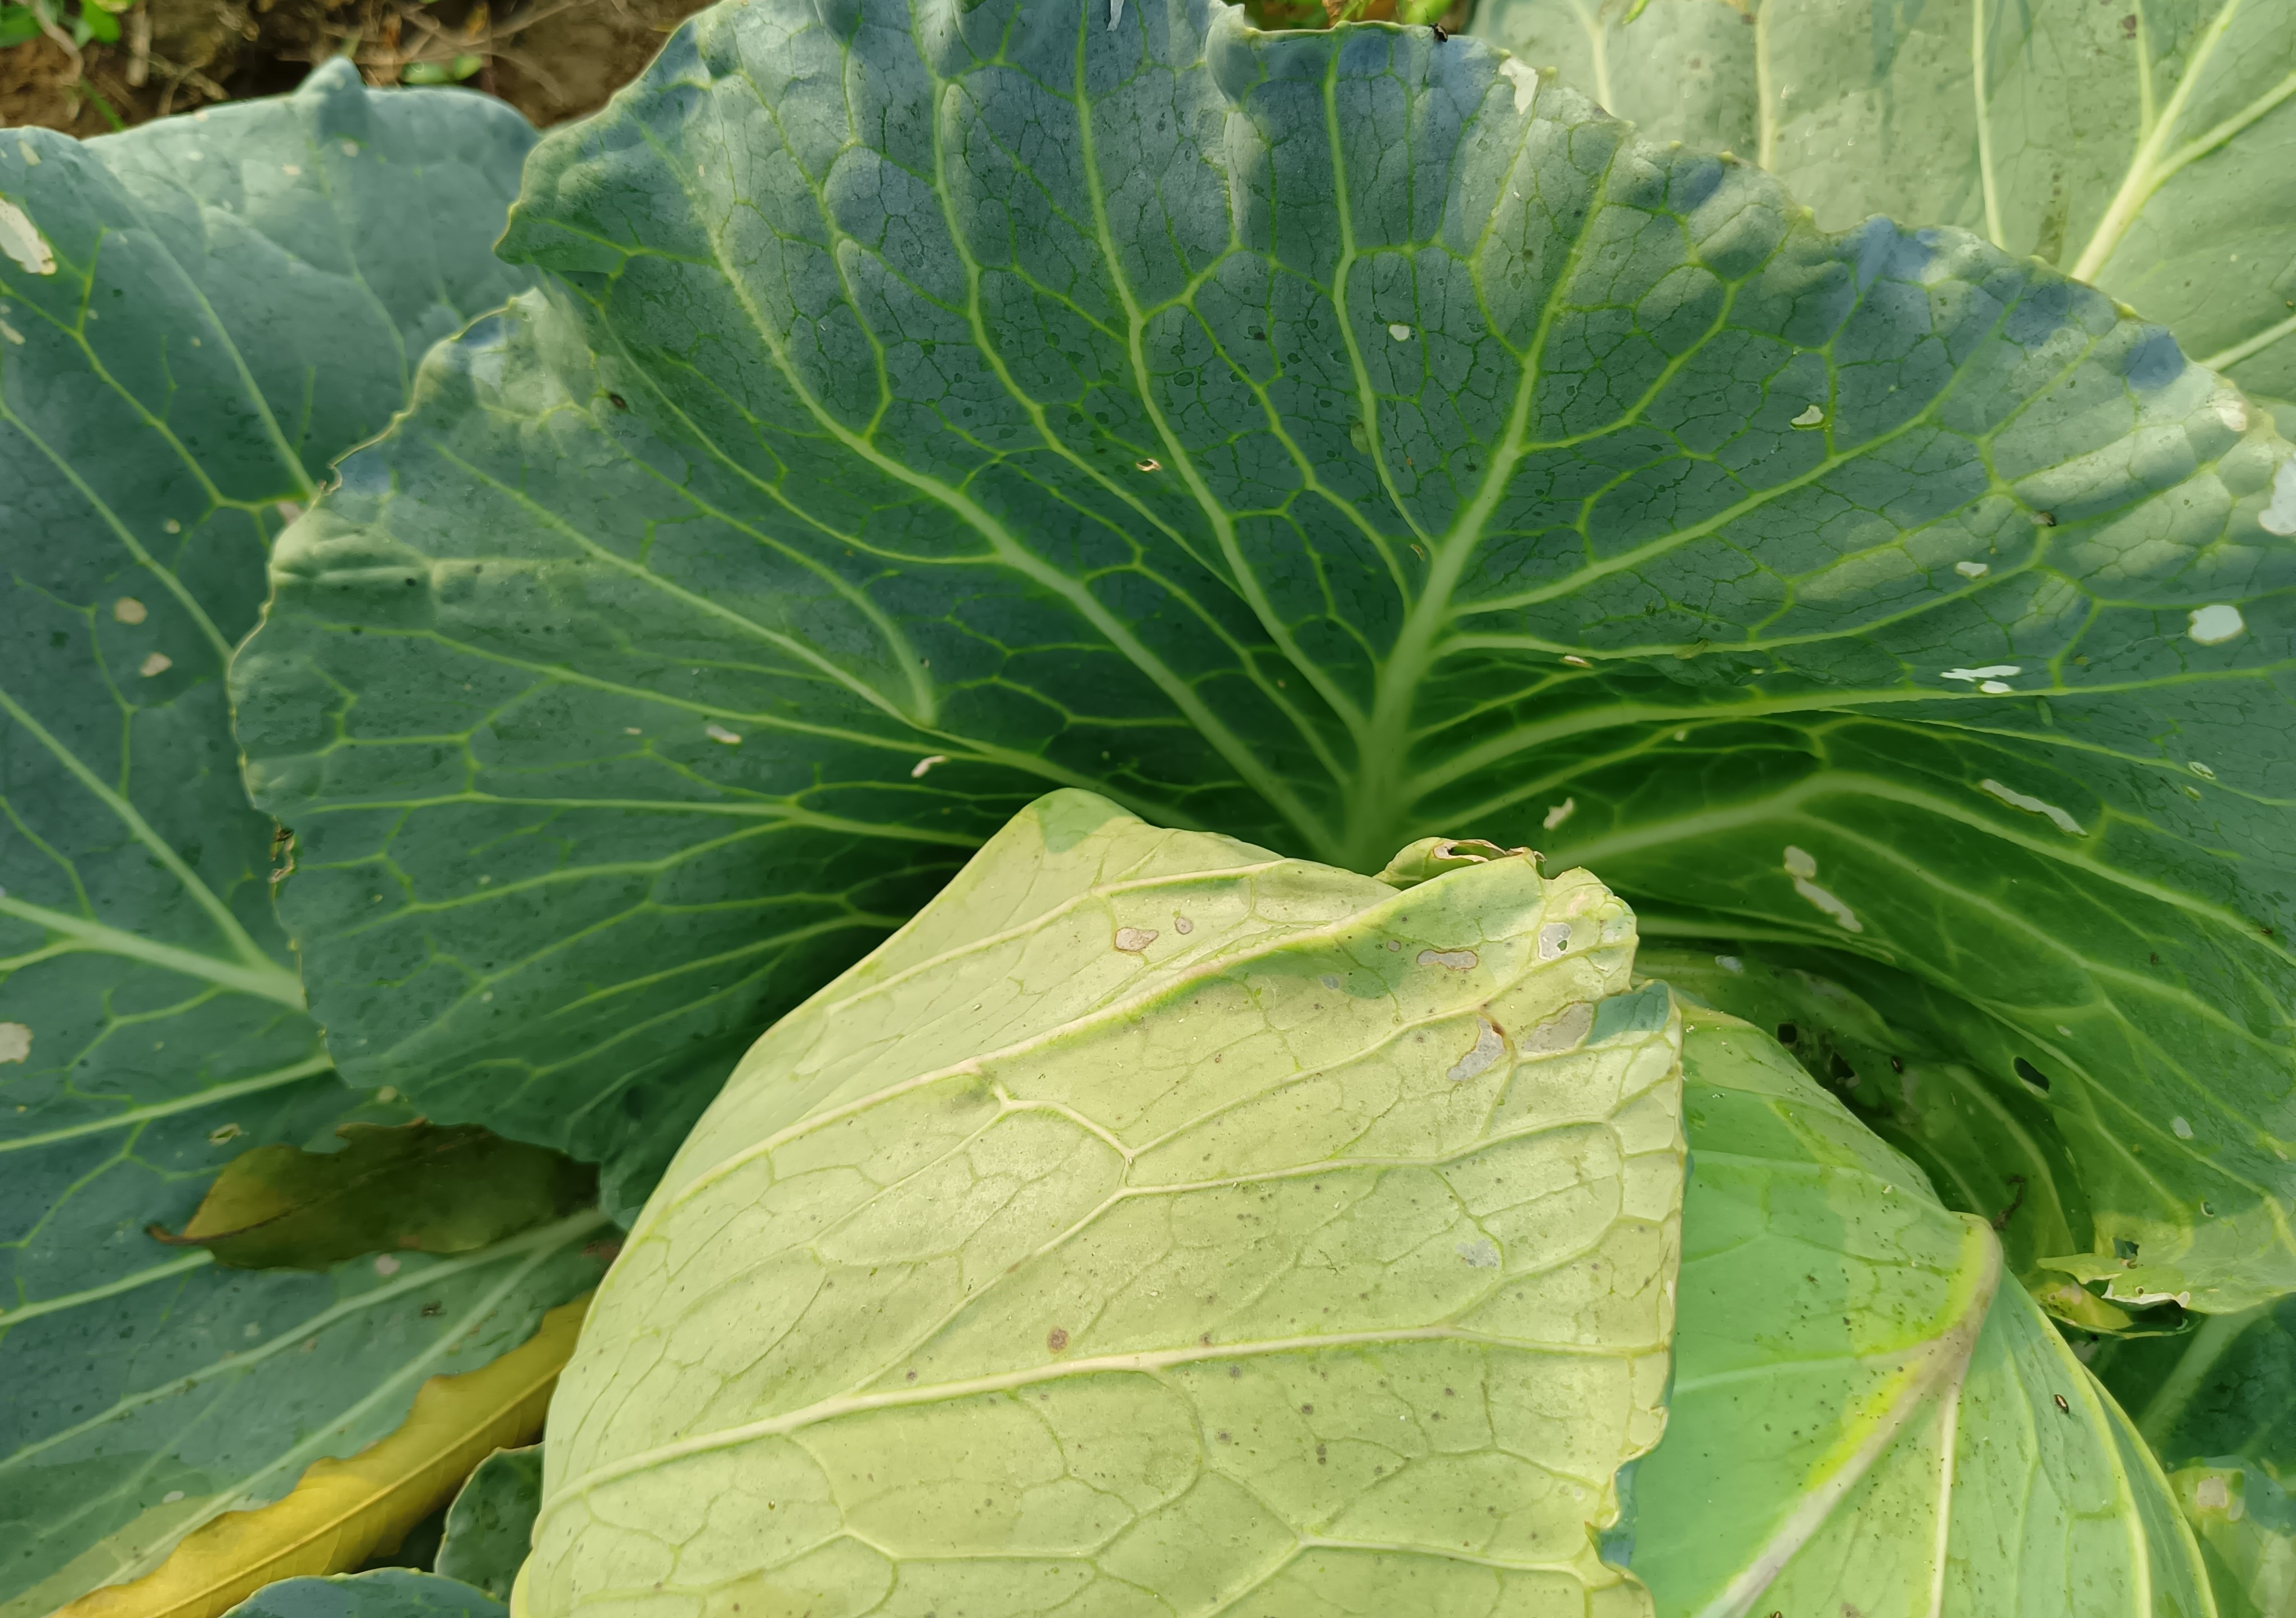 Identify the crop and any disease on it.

cabbage, healthy
